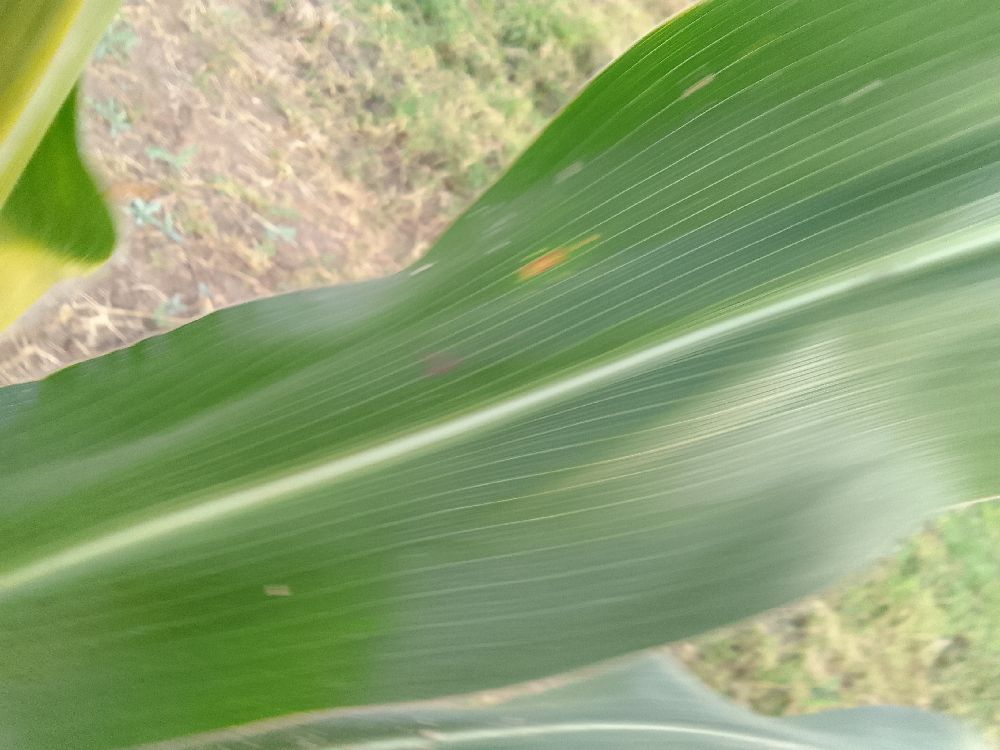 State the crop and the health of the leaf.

maize, healthy
